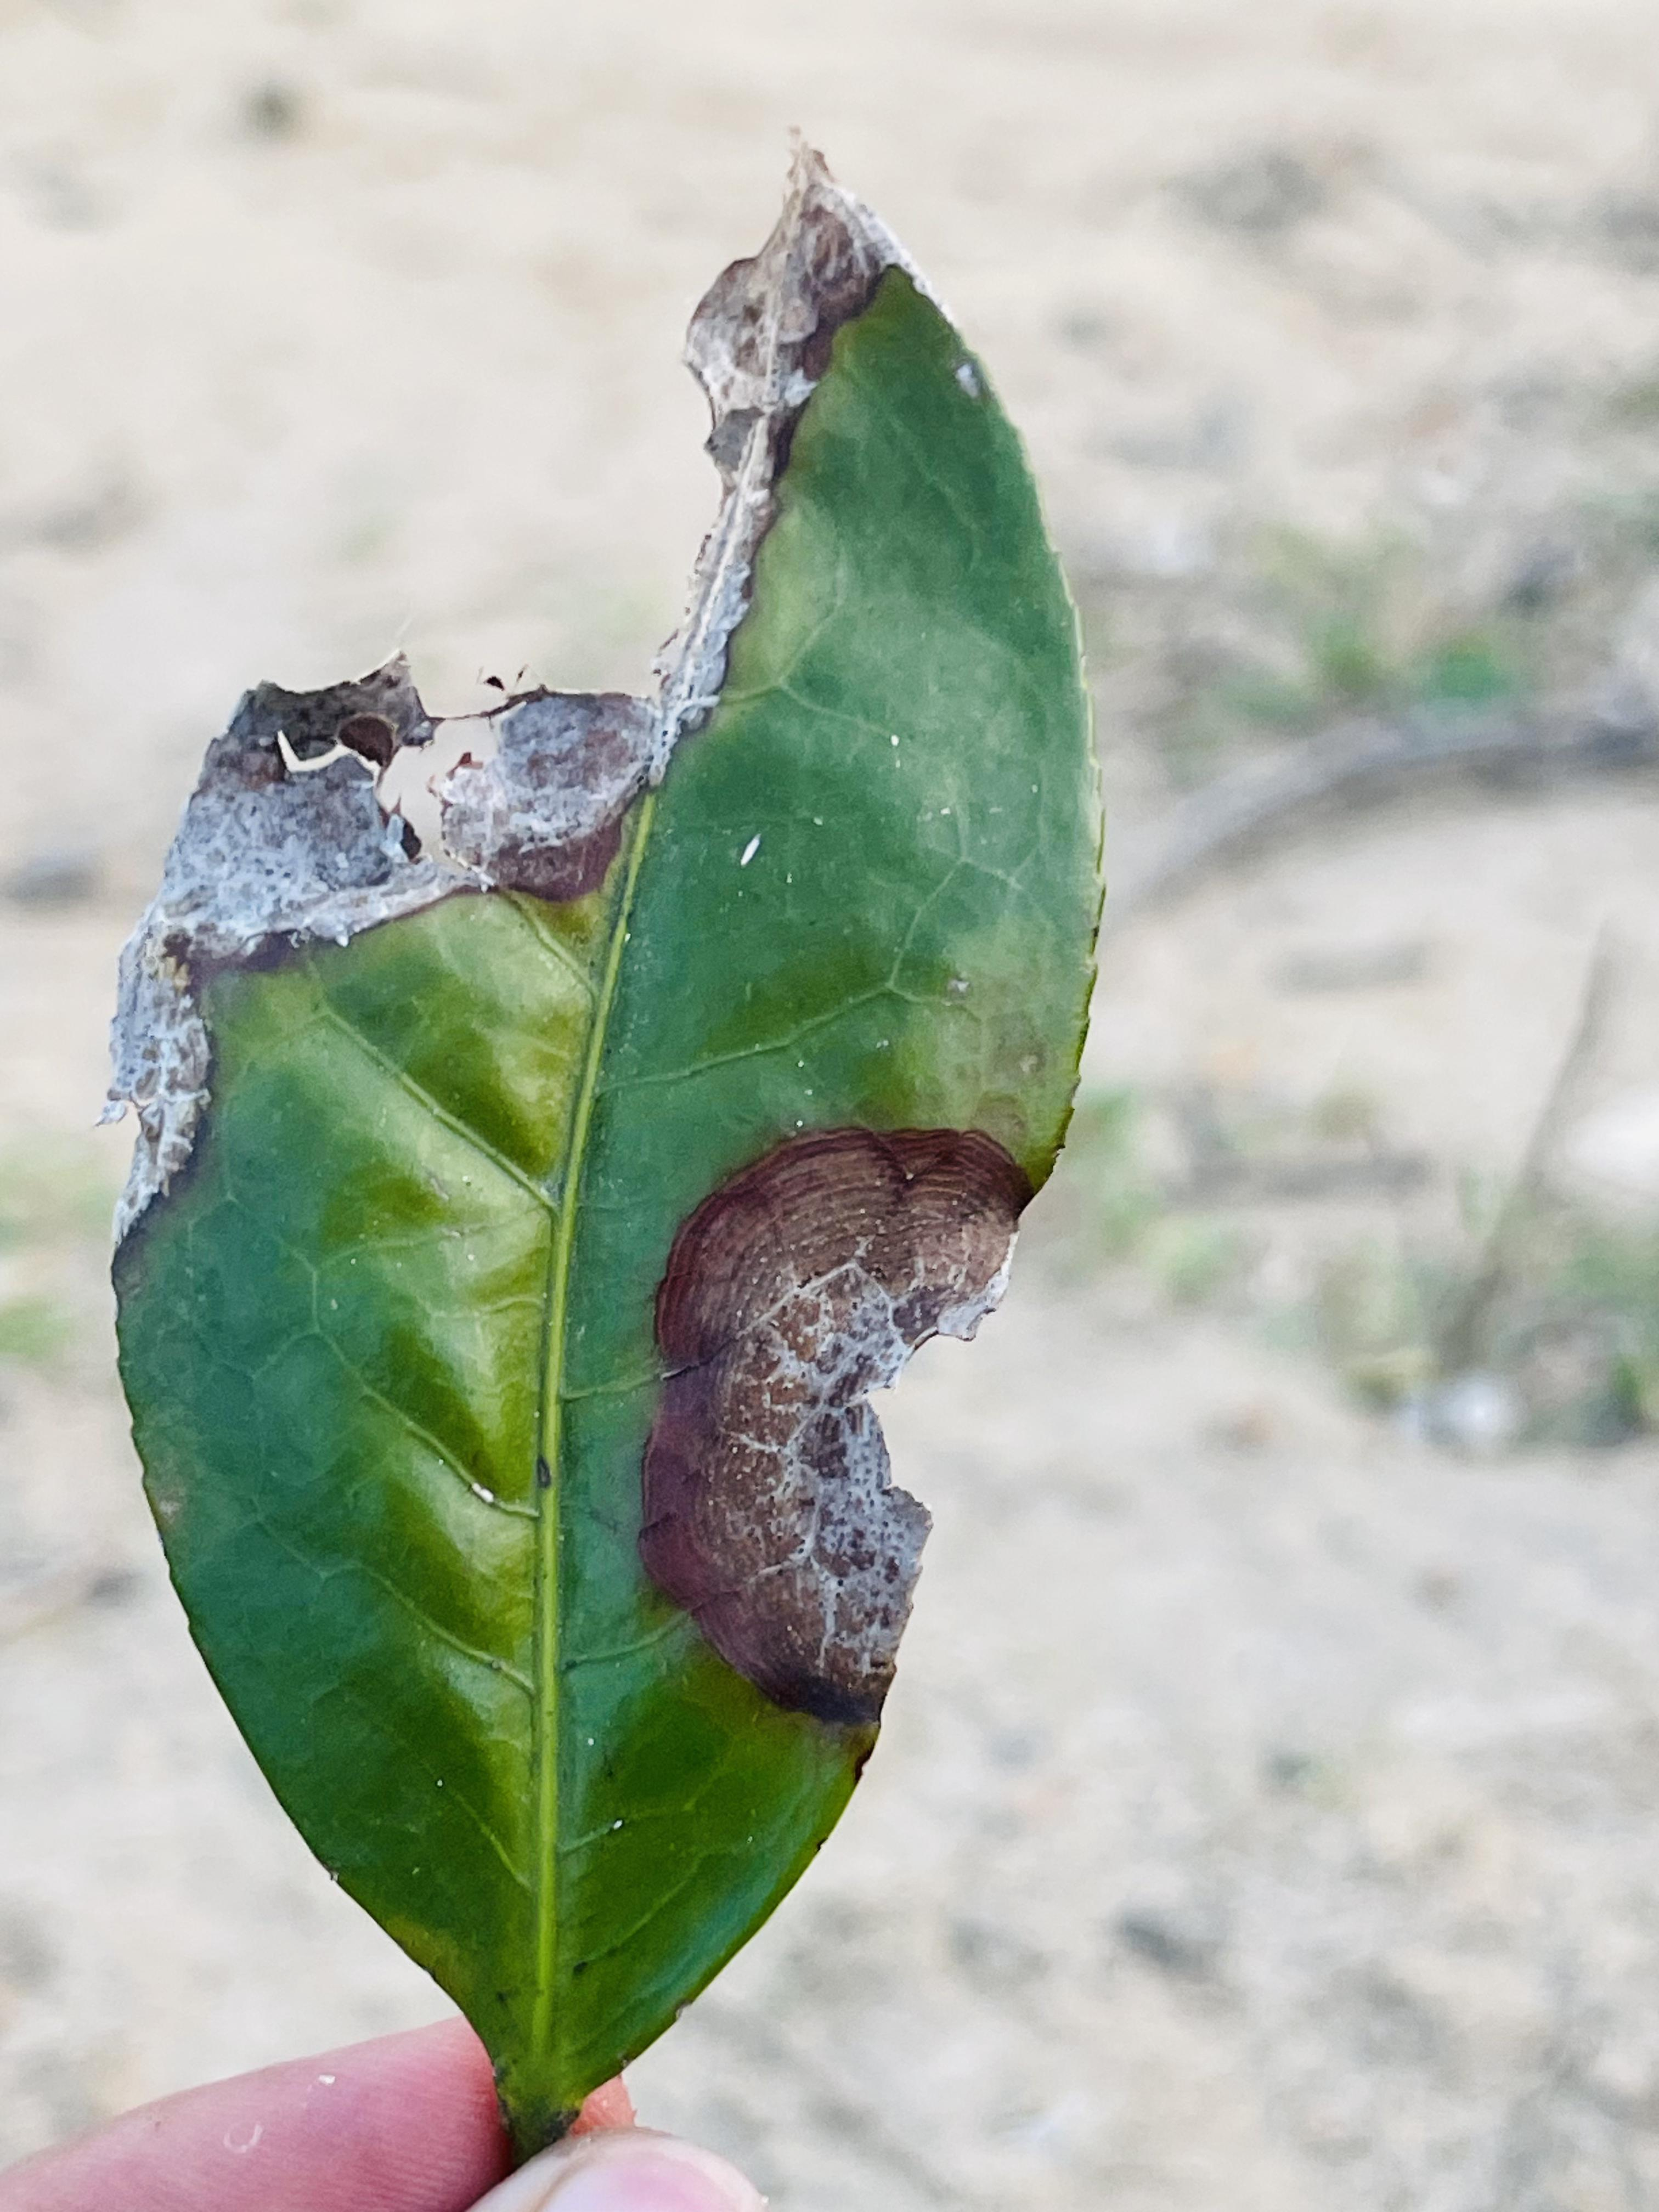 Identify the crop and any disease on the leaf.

tea, blight
